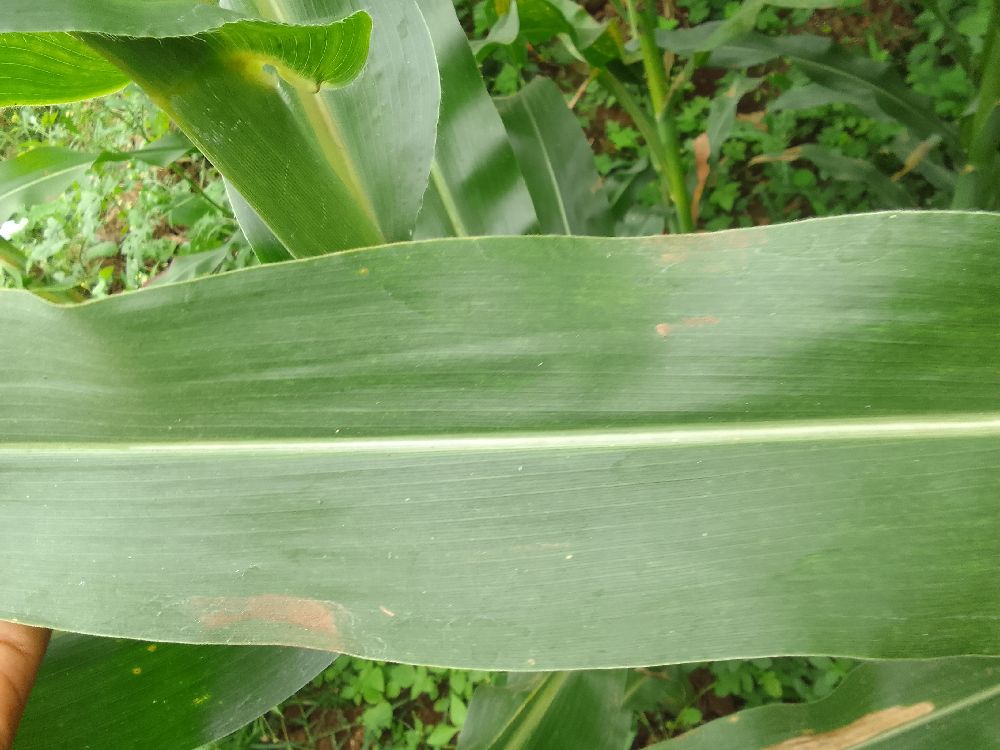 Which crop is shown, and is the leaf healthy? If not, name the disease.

maize, healthy
